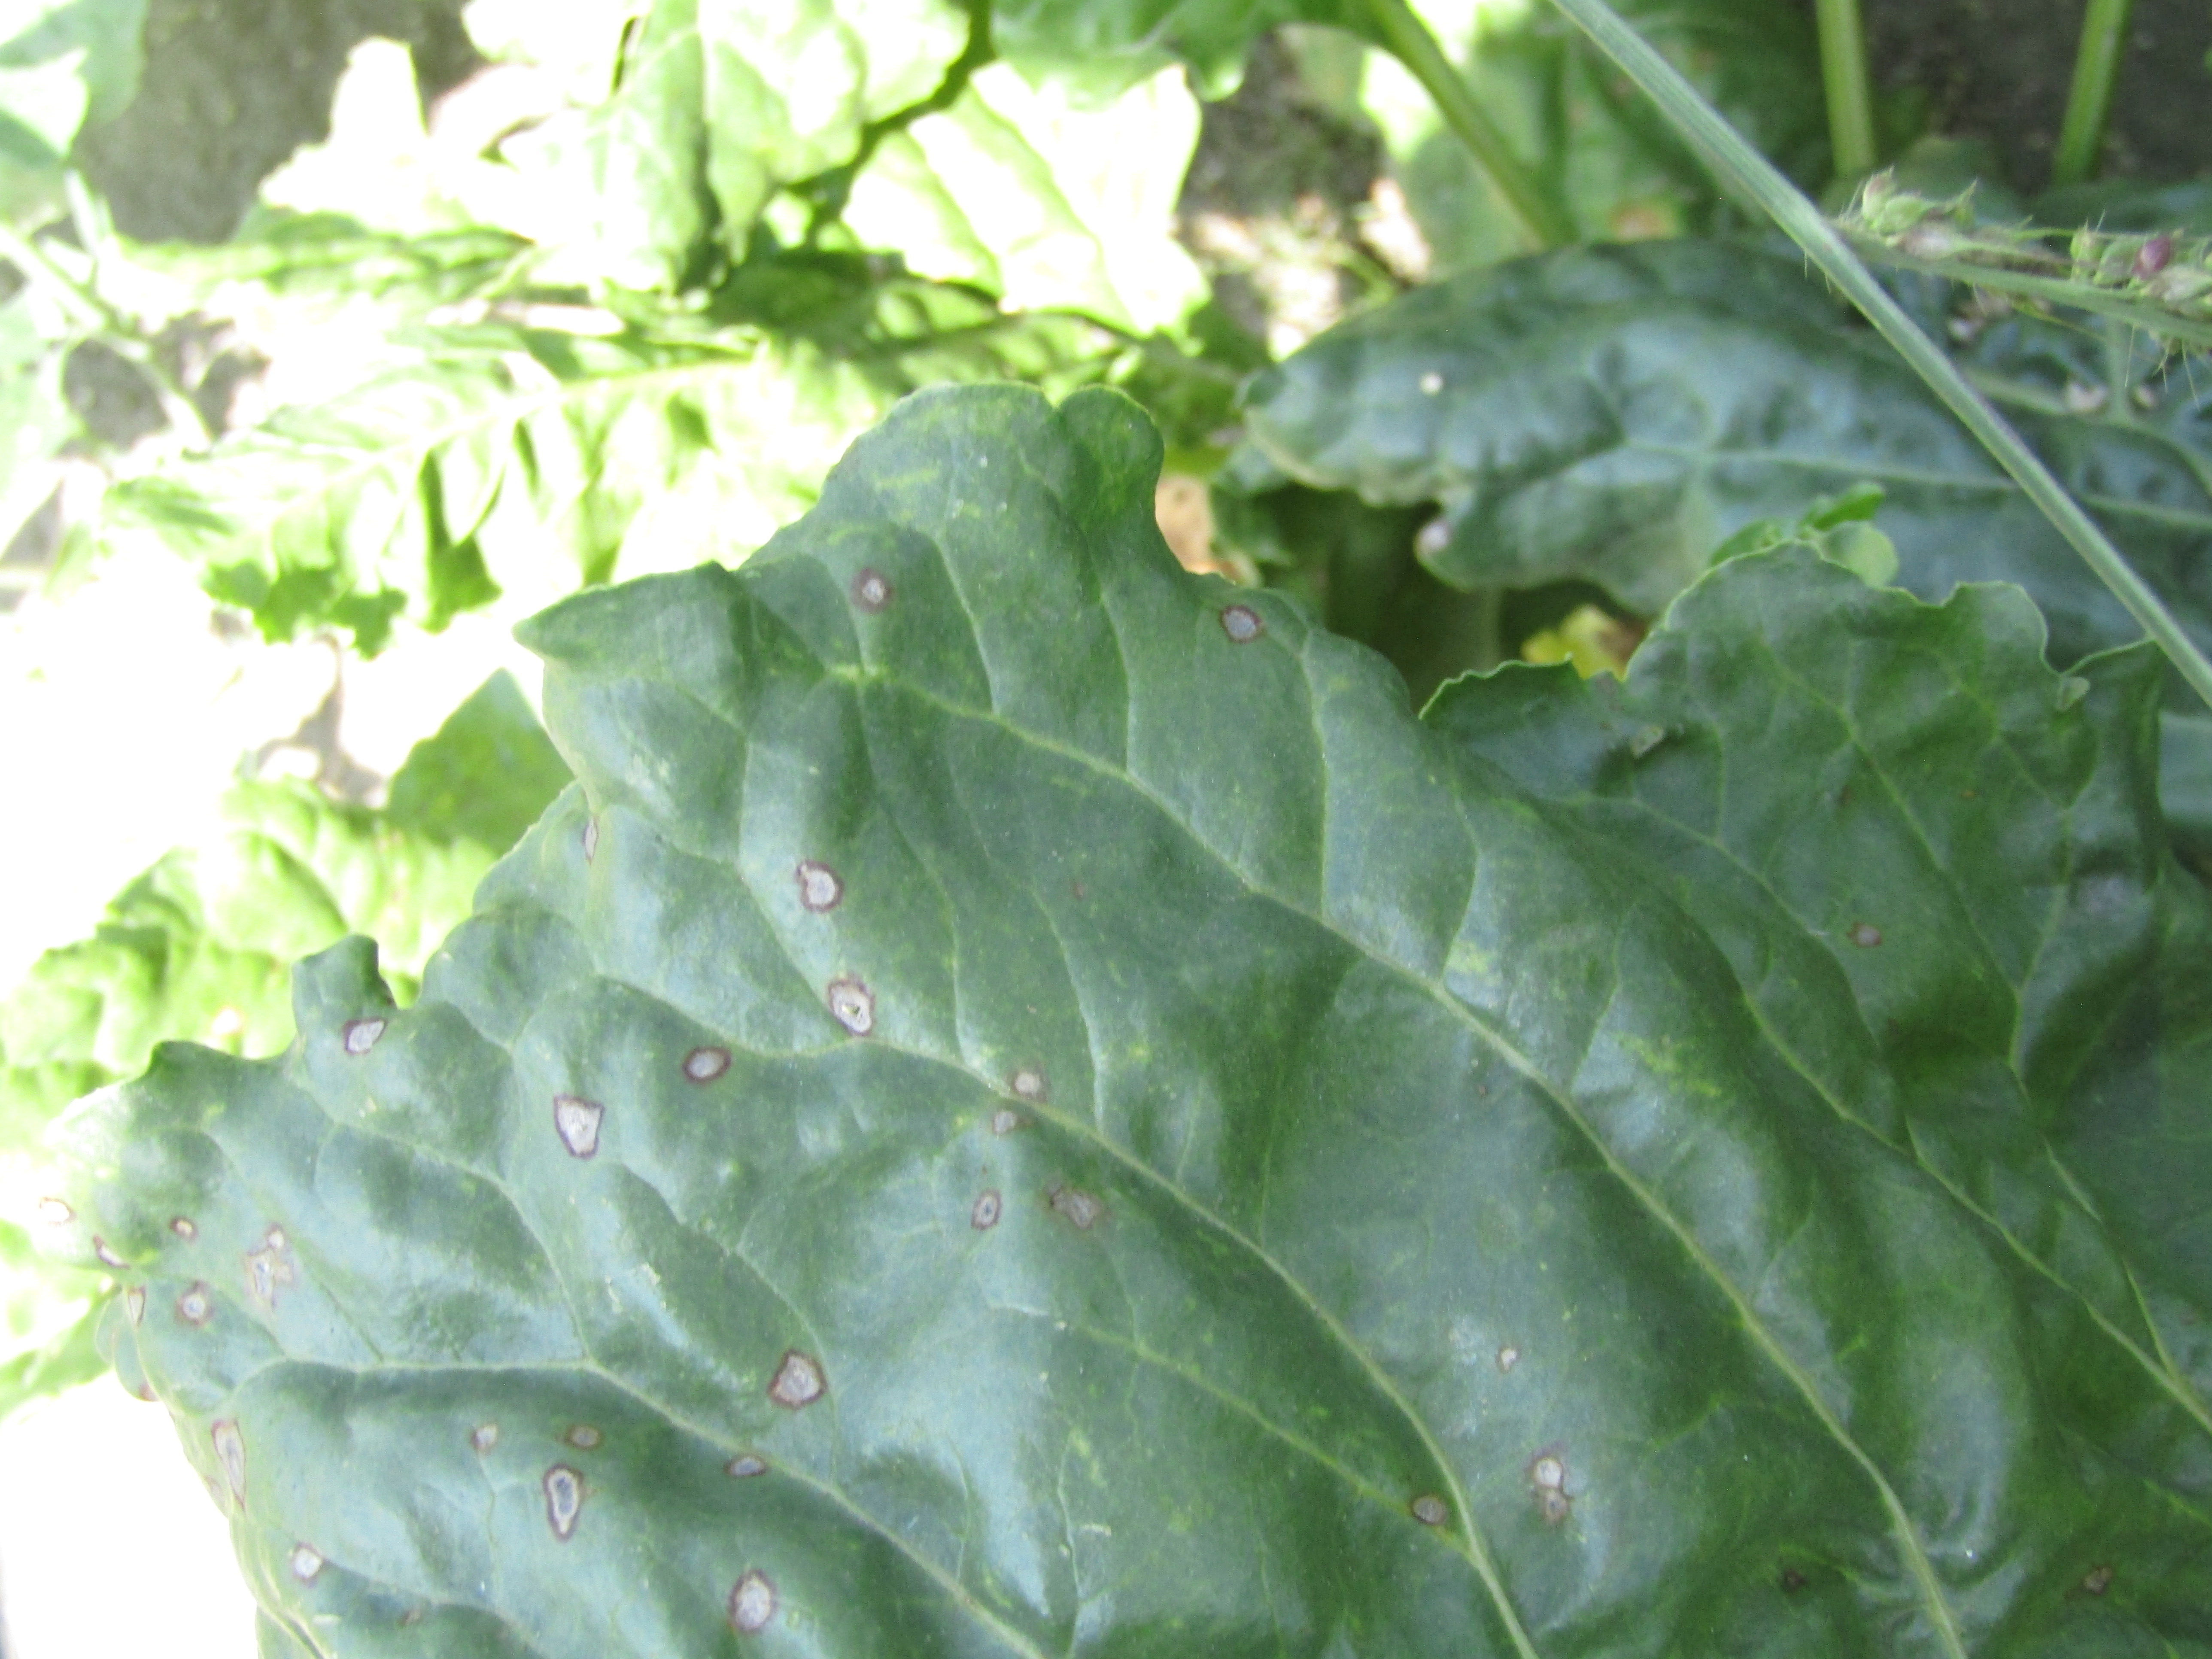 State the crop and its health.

beet, cercospora
